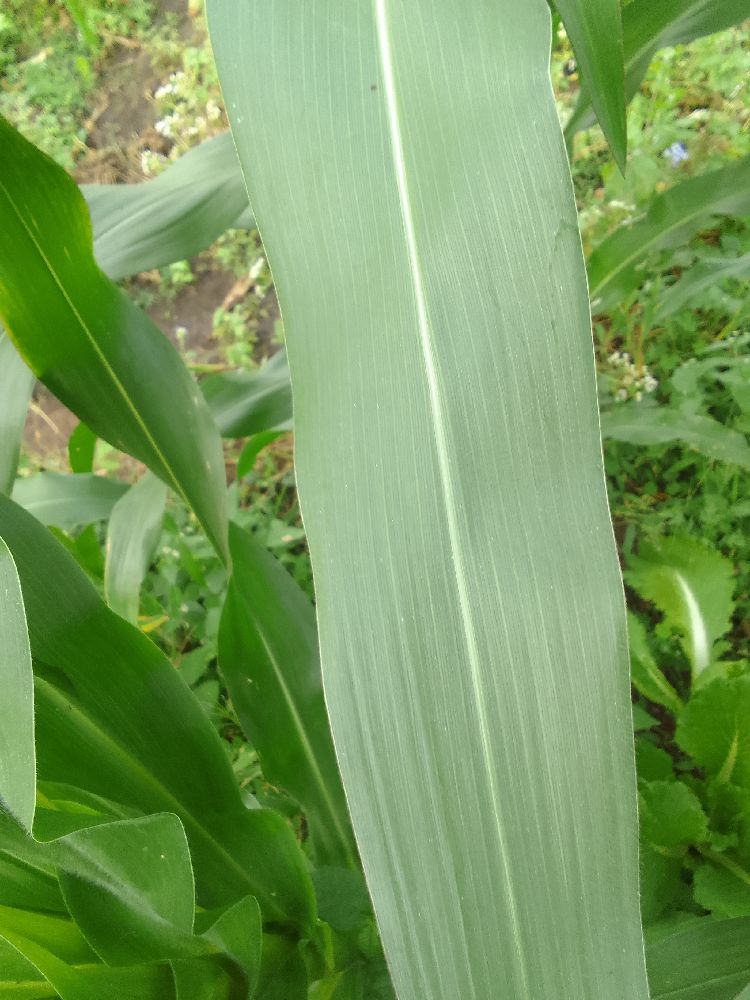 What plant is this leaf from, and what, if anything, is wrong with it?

maize, healthy
